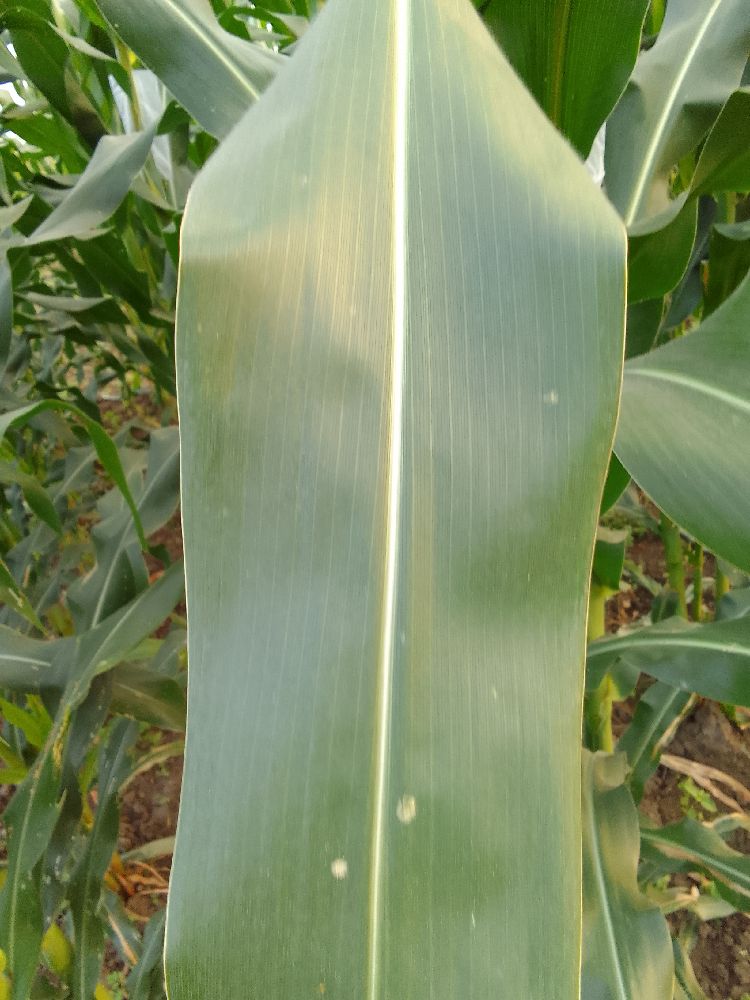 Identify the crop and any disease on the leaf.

maize, healthy
